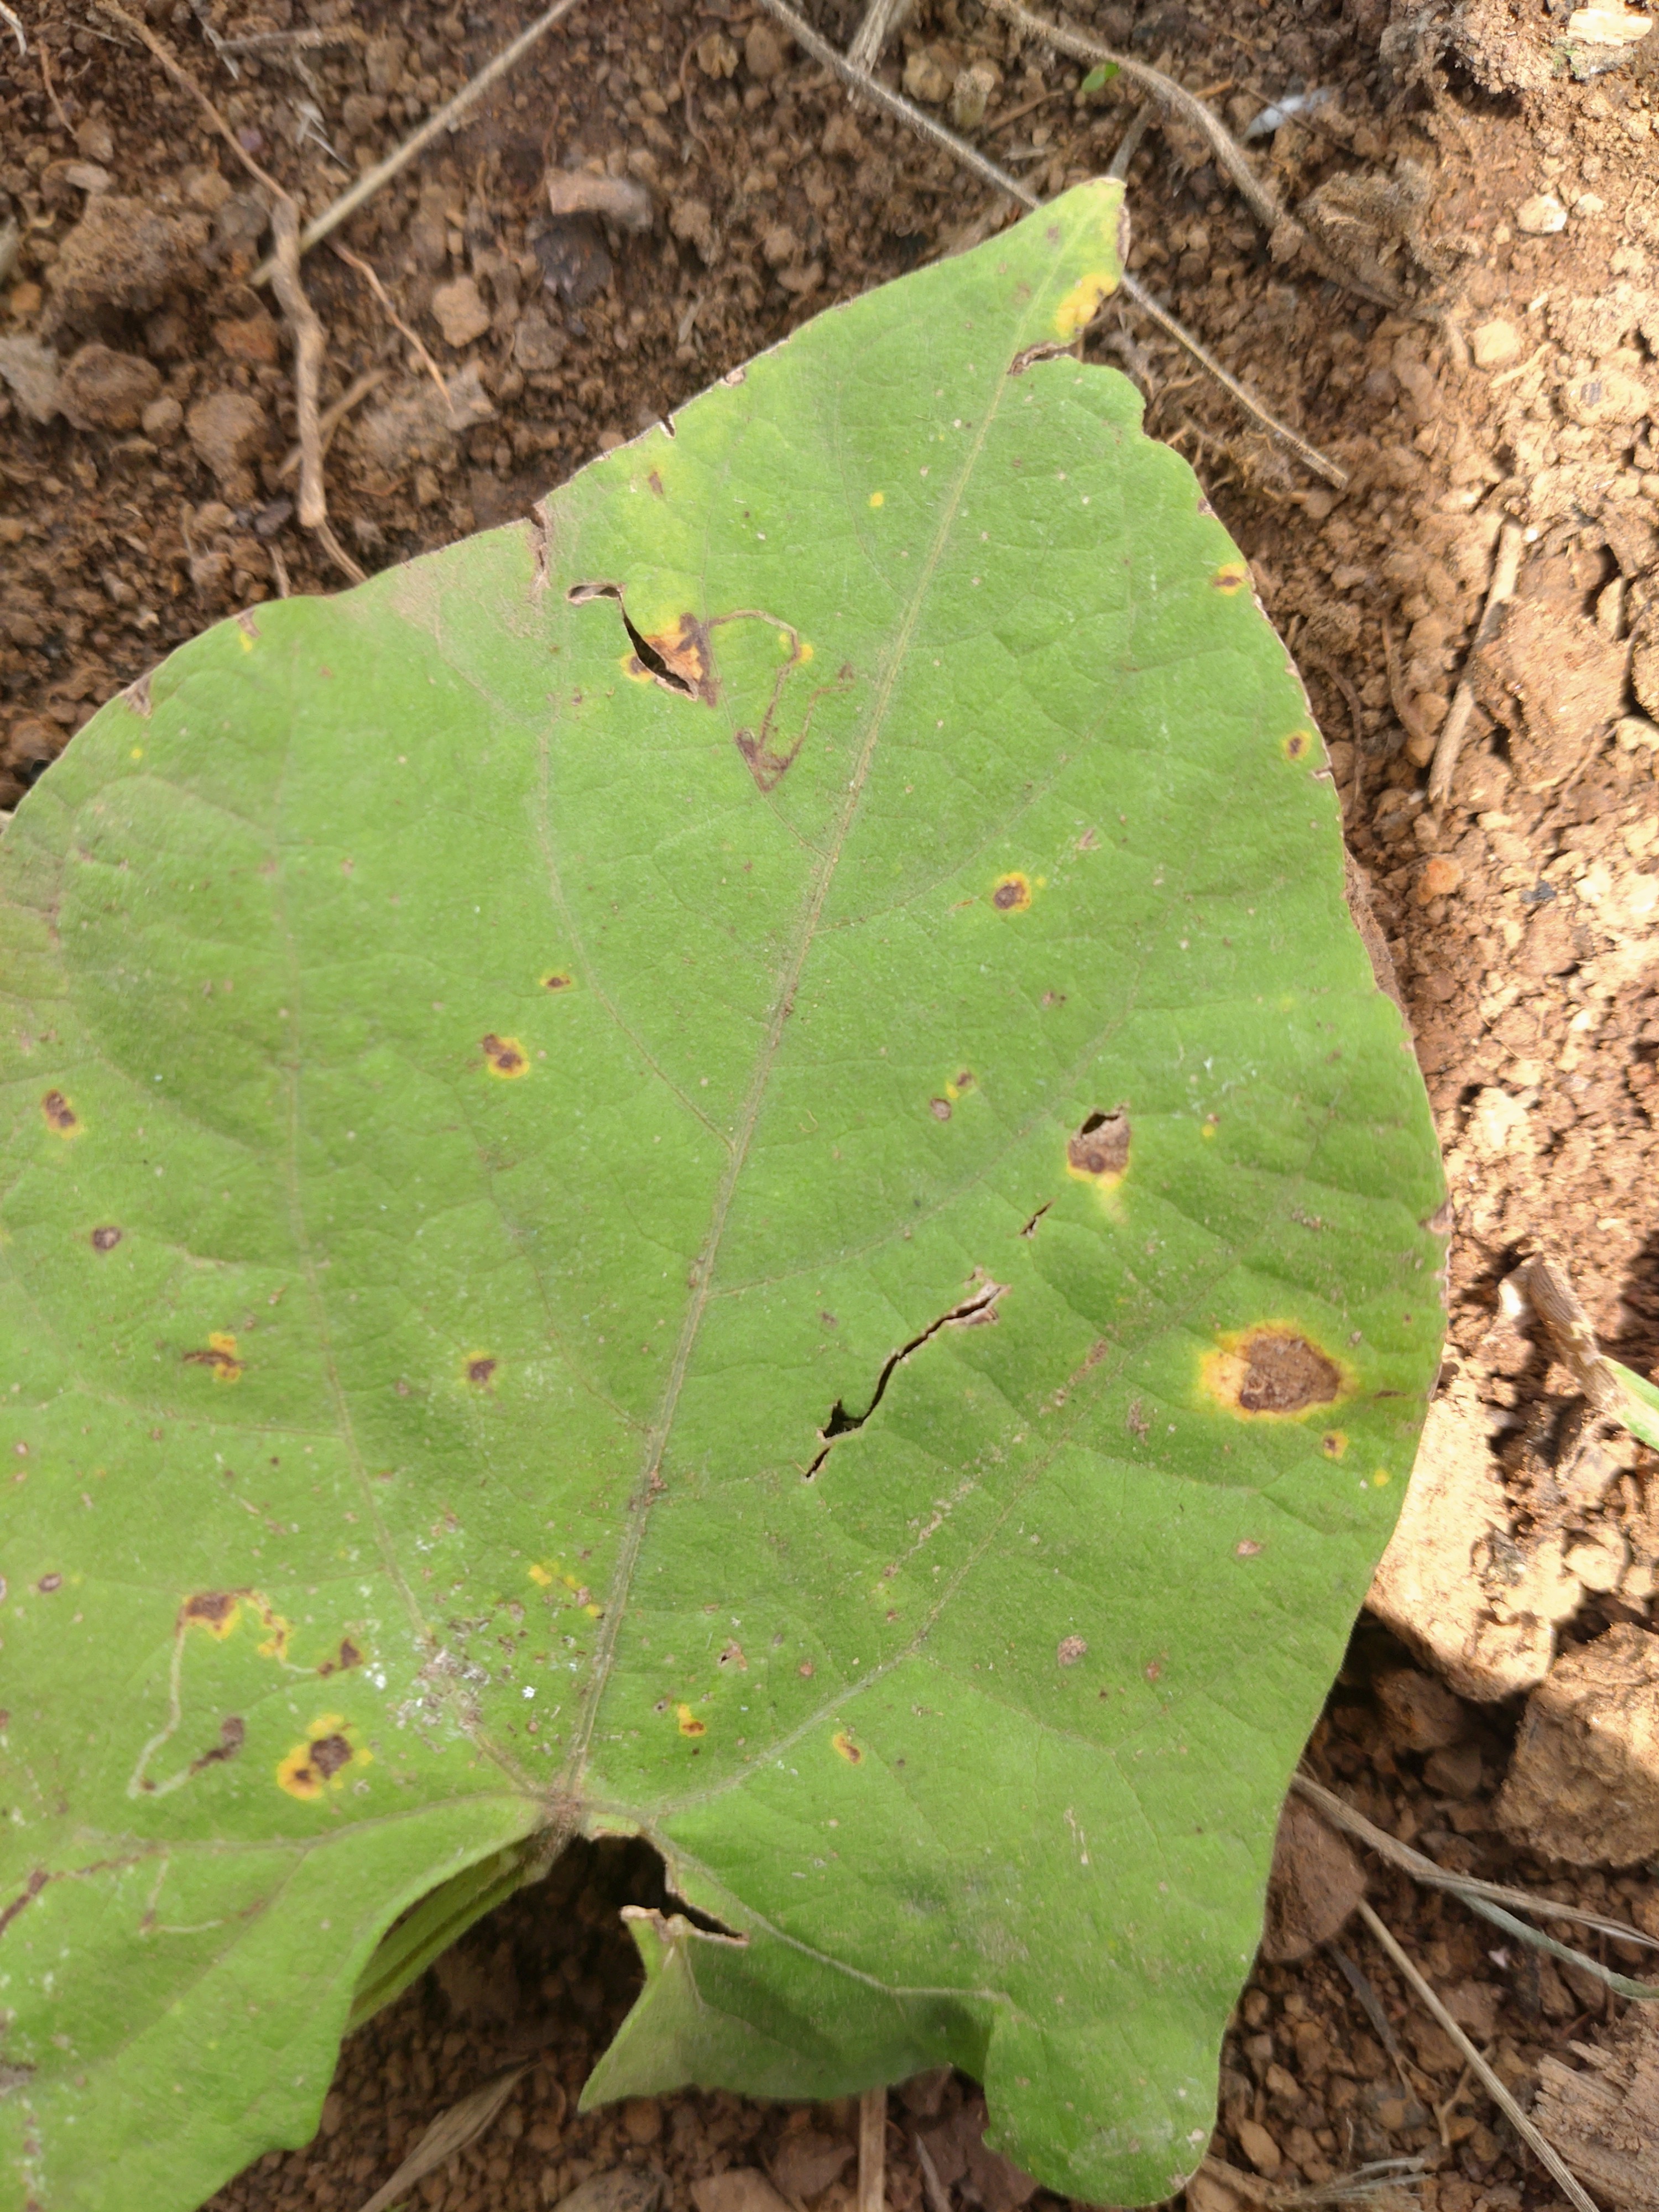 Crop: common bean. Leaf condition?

rust
